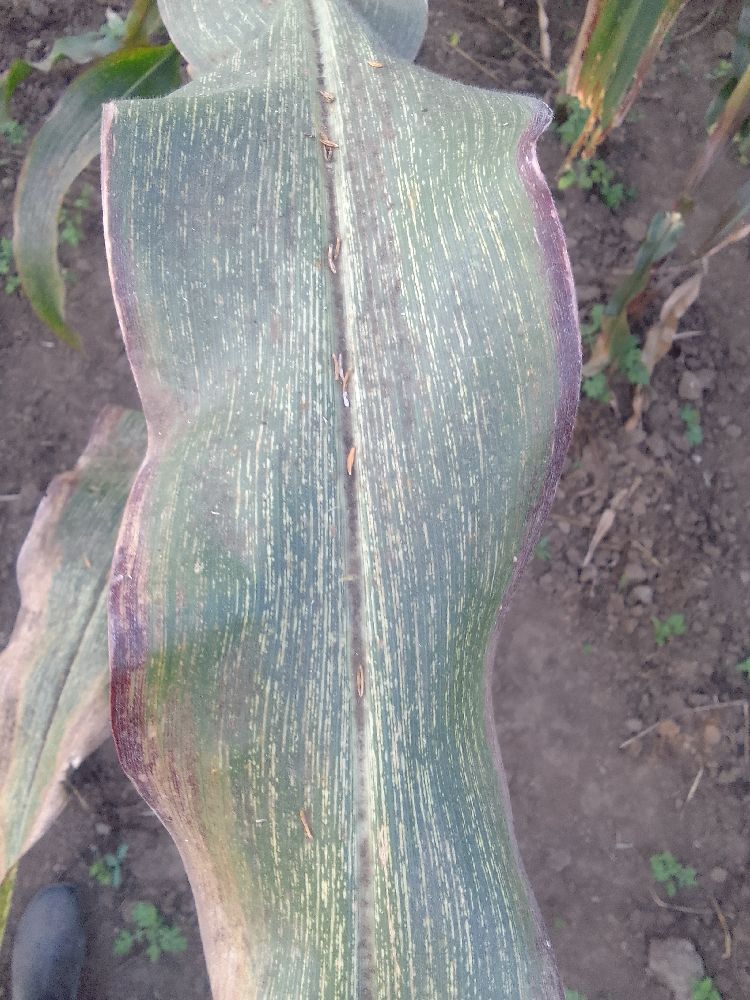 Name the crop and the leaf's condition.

maize, maize streak virus
